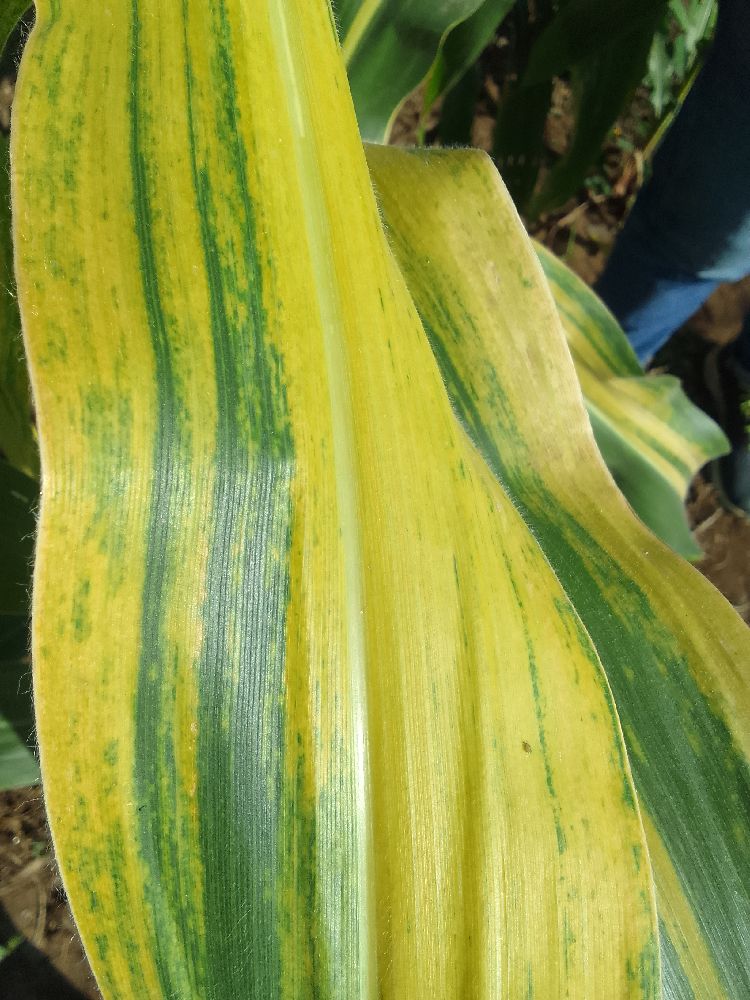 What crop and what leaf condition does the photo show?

maize, maize lethal necrosis
